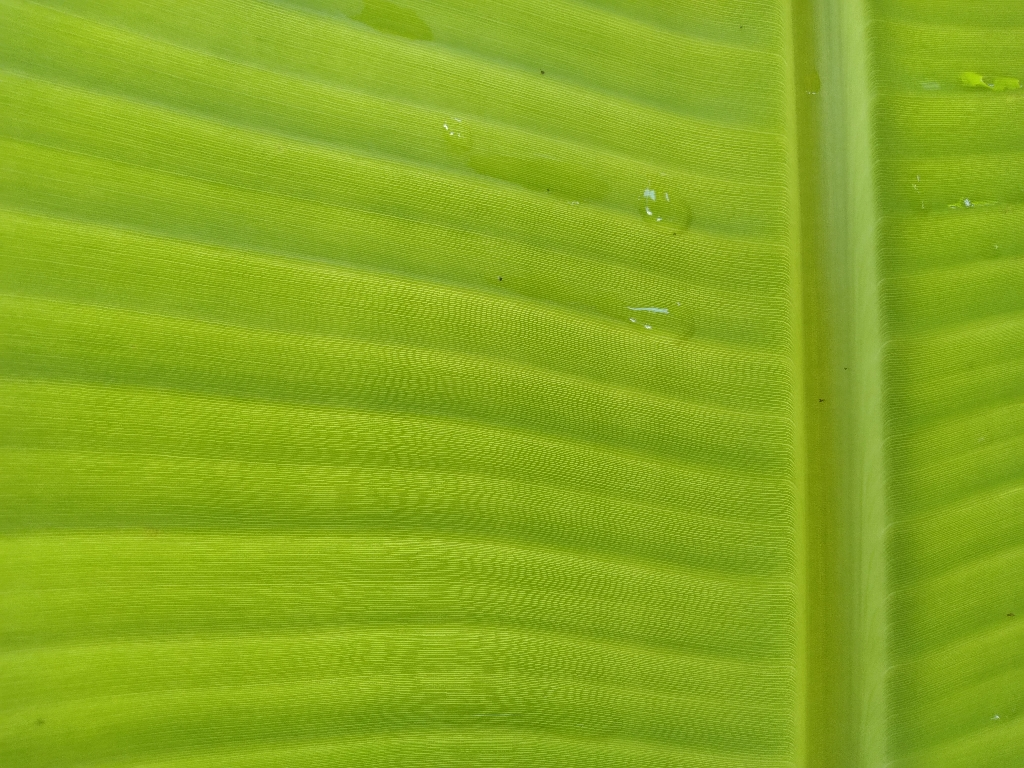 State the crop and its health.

banana, healthy
